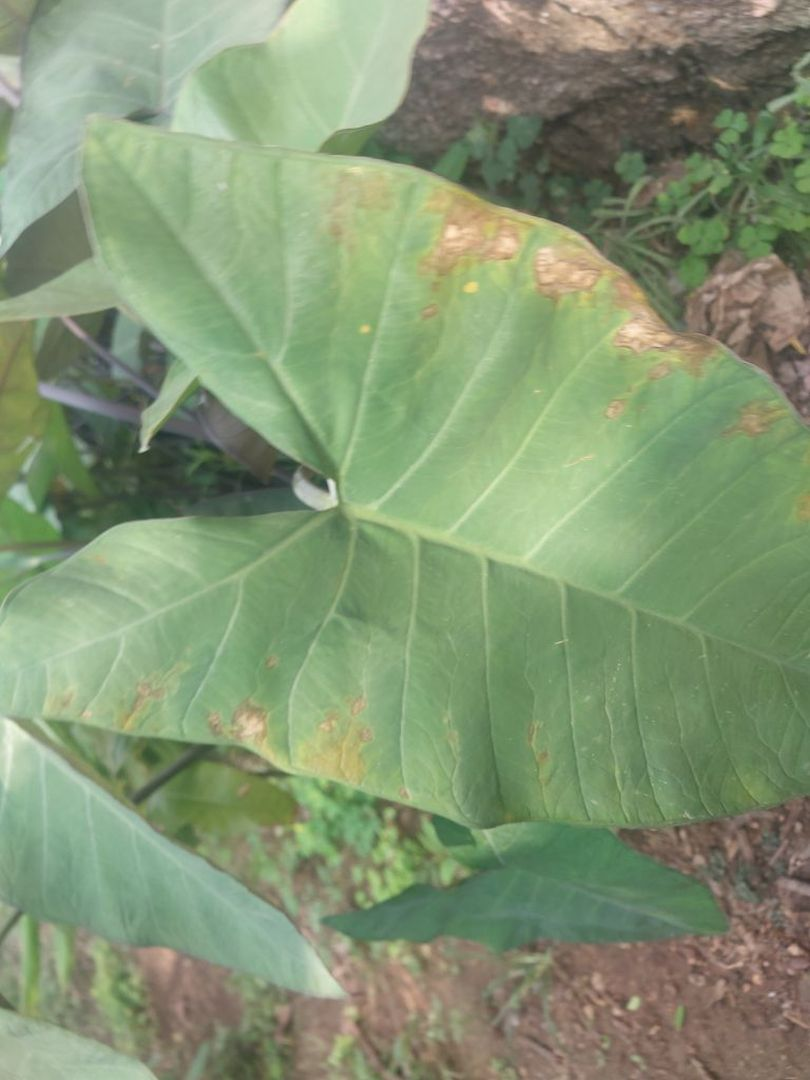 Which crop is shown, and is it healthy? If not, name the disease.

taro, leaf blight
